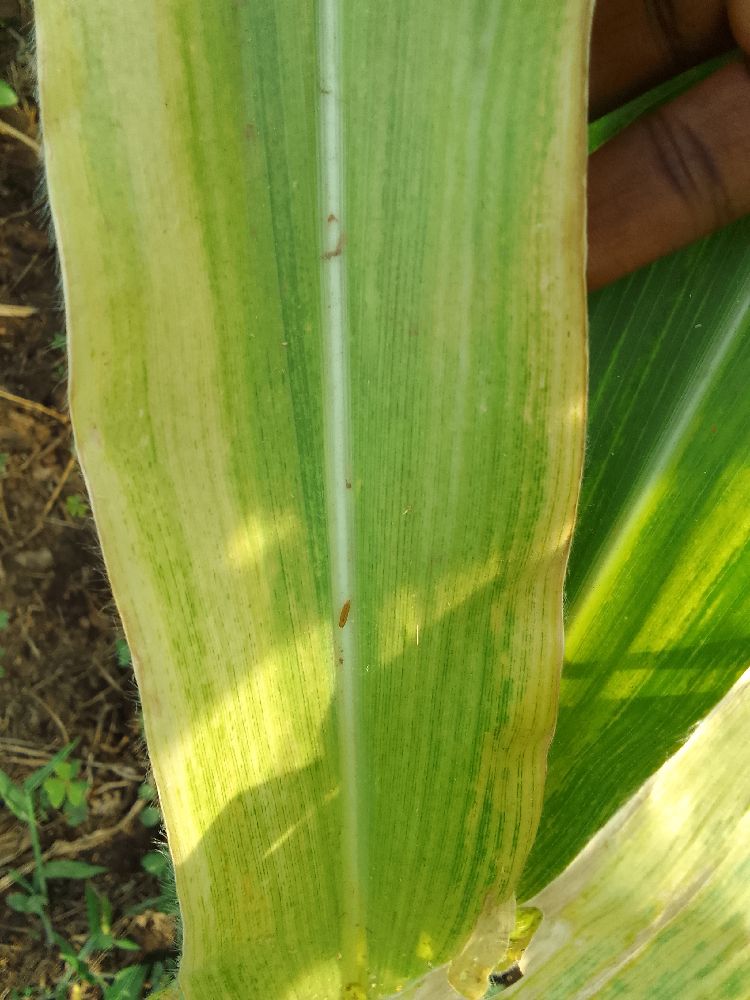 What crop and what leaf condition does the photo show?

maize, maize lethal necrosis
